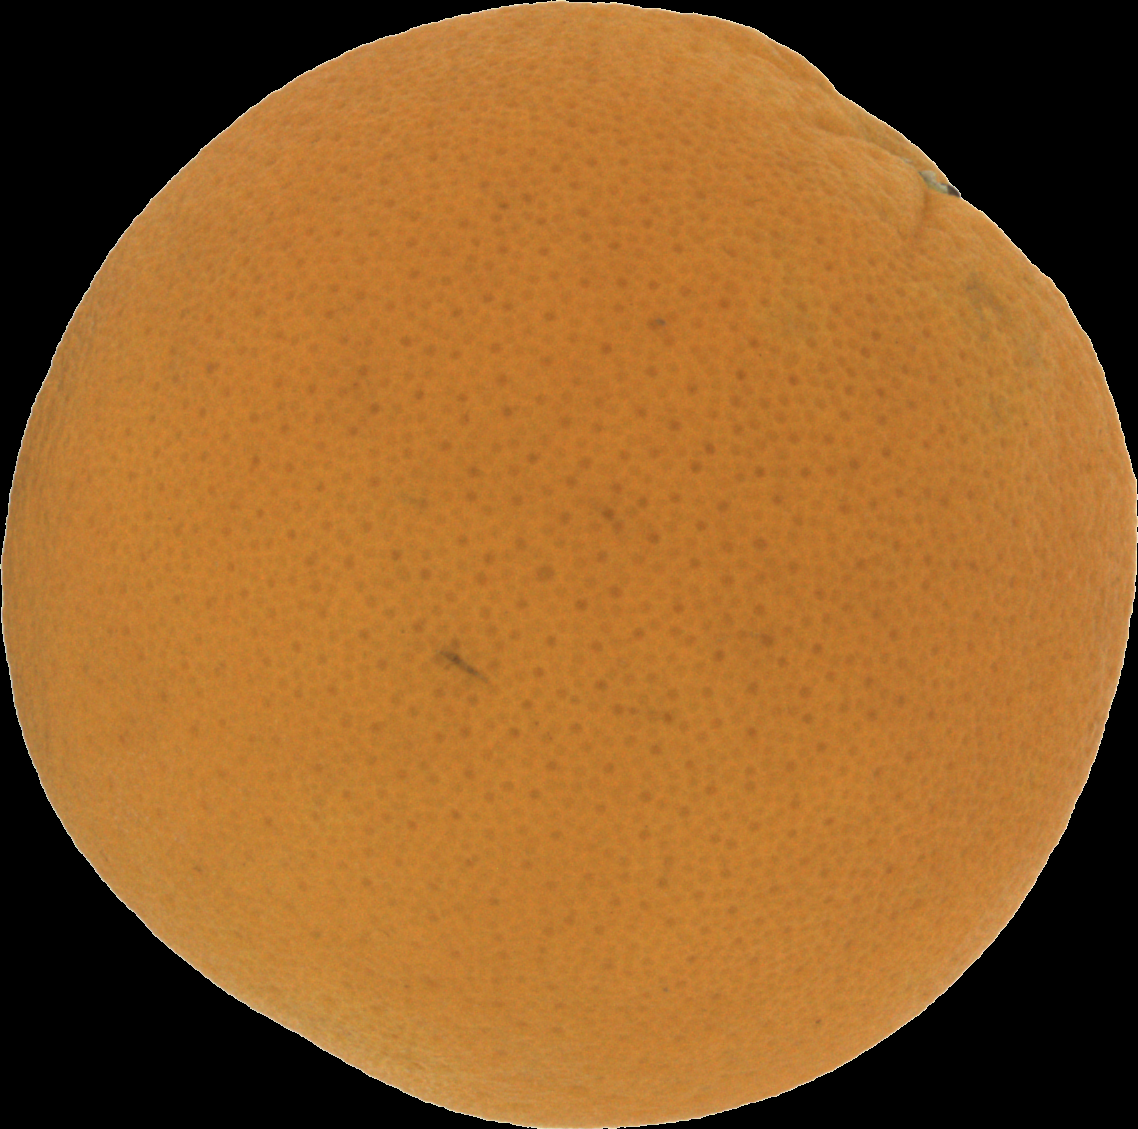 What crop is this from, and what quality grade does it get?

orange, good
